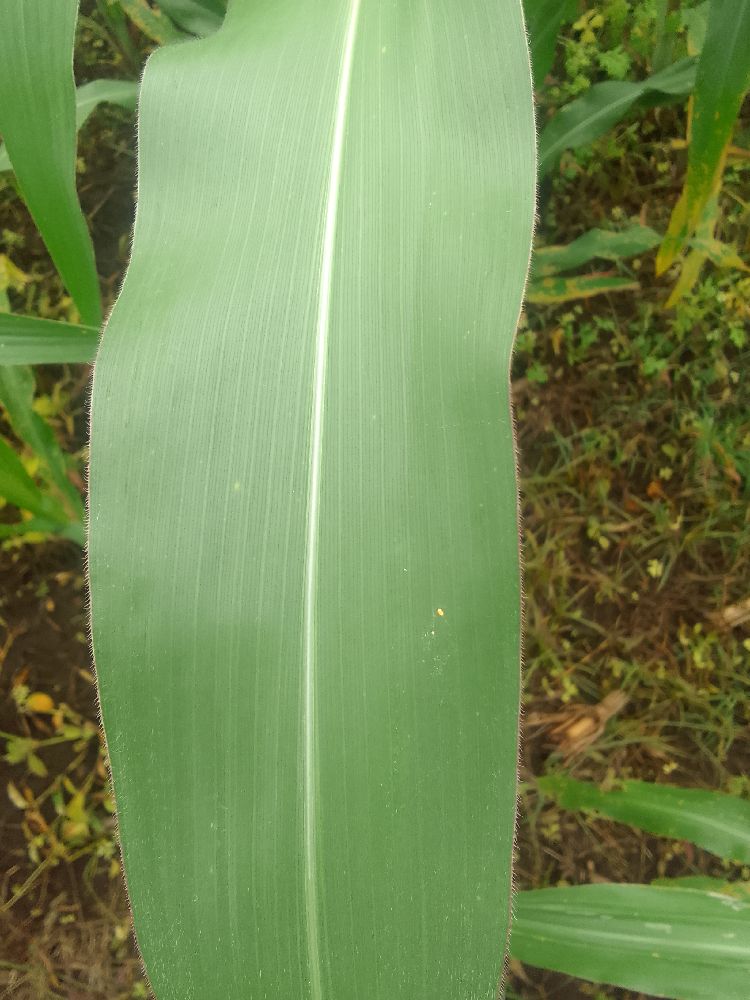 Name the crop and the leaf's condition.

maize, healthy
